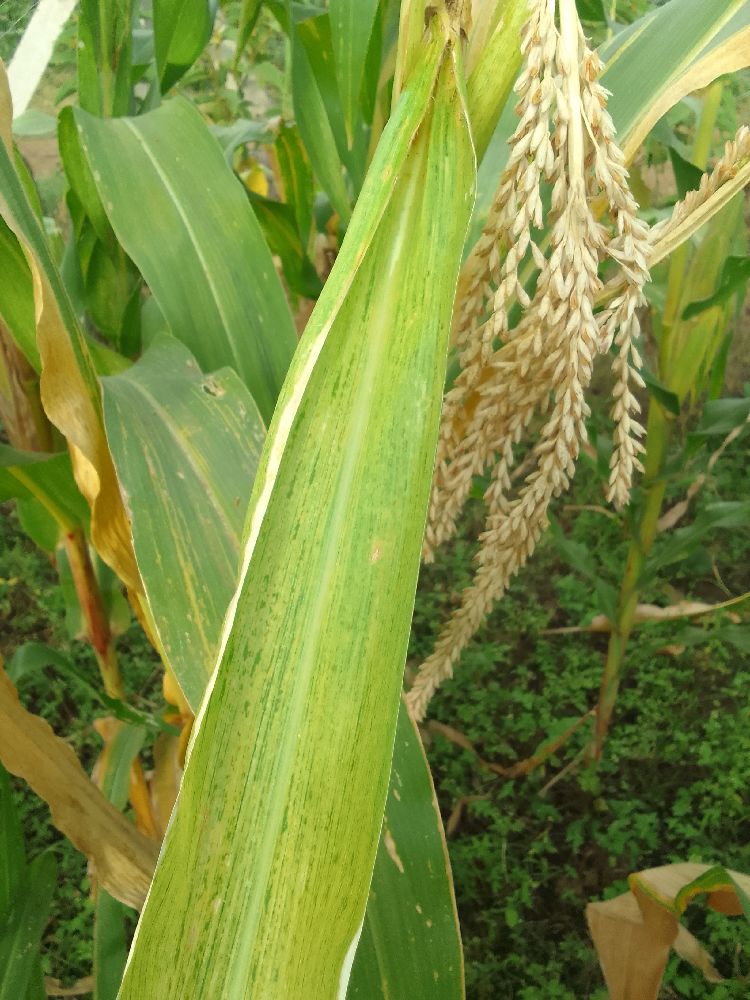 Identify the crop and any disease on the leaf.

maize, maize lethal necrosis
